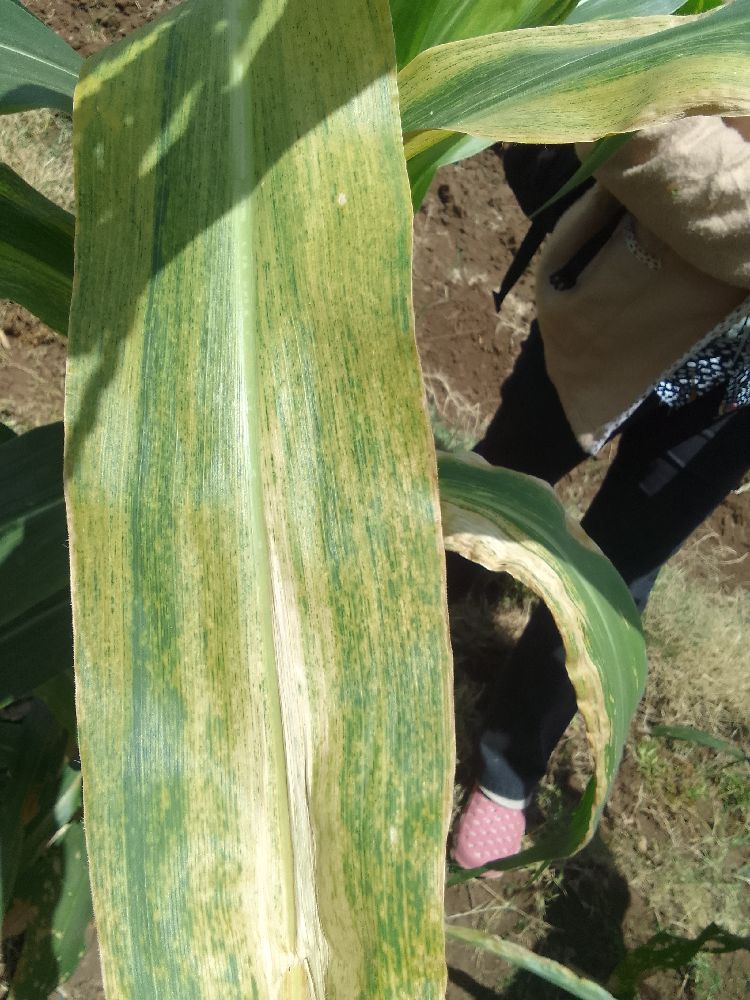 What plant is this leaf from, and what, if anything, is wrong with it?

maize, maize lethal necrosis
